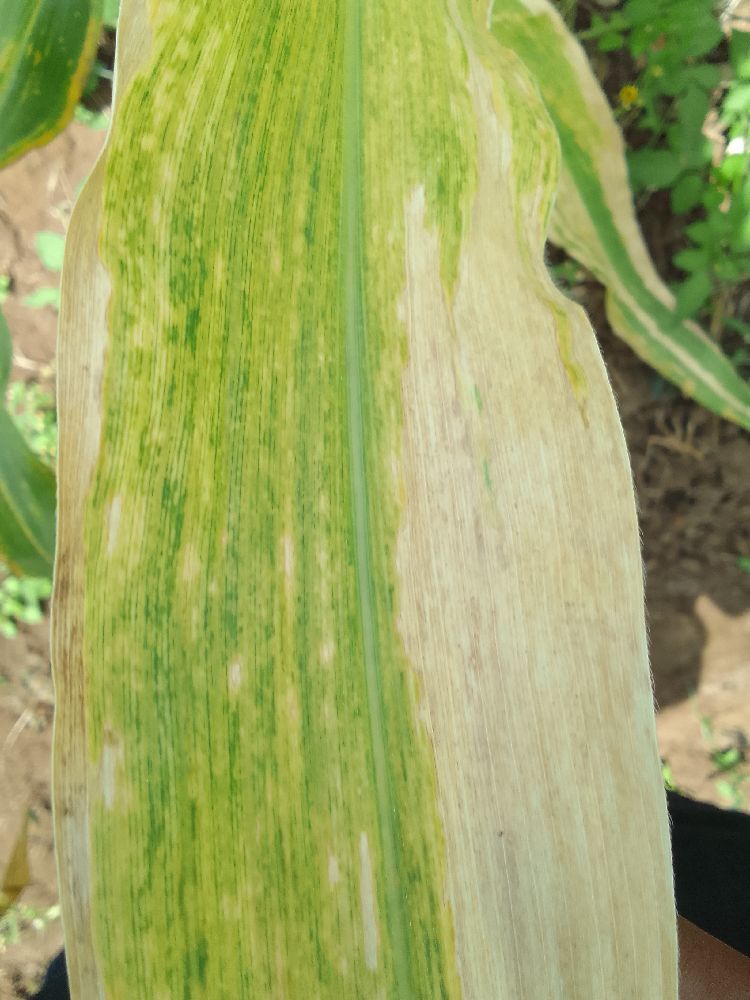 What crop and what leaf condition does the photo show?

maize, maize lethal necrosis
